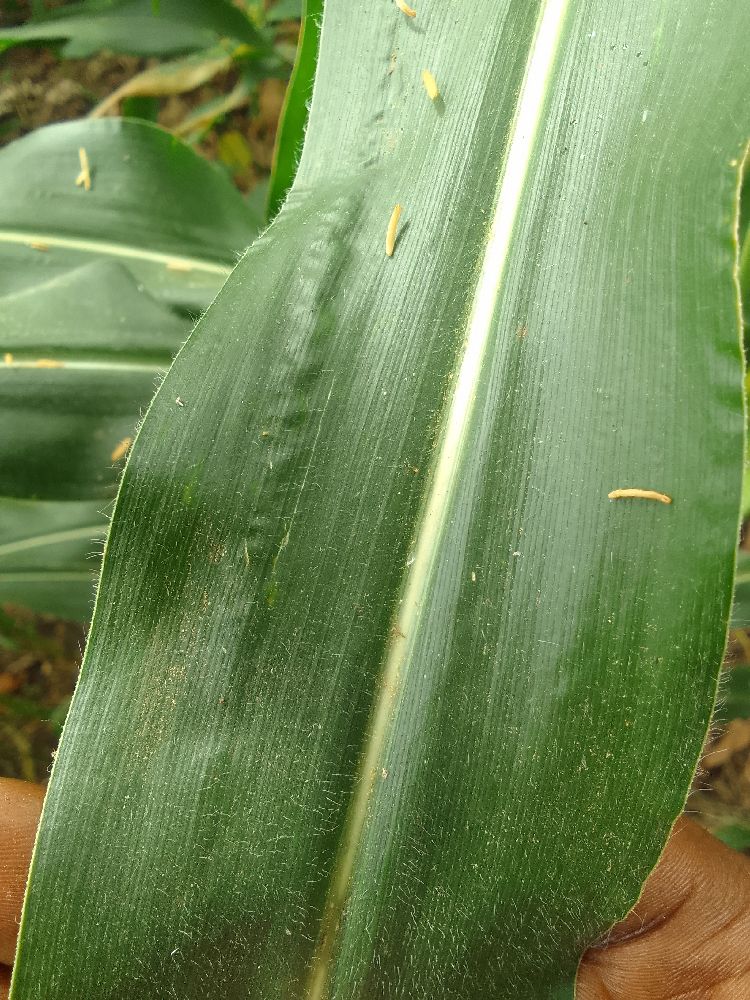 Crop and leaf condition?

maize, healthy
